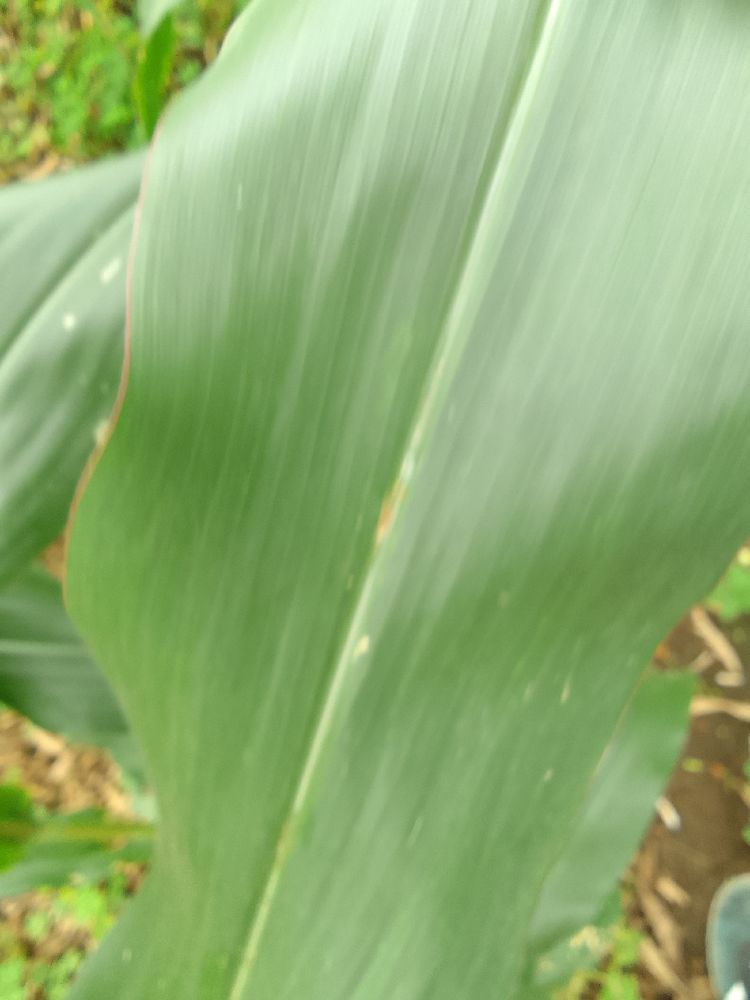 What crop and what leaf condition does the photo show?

maize, healthy
